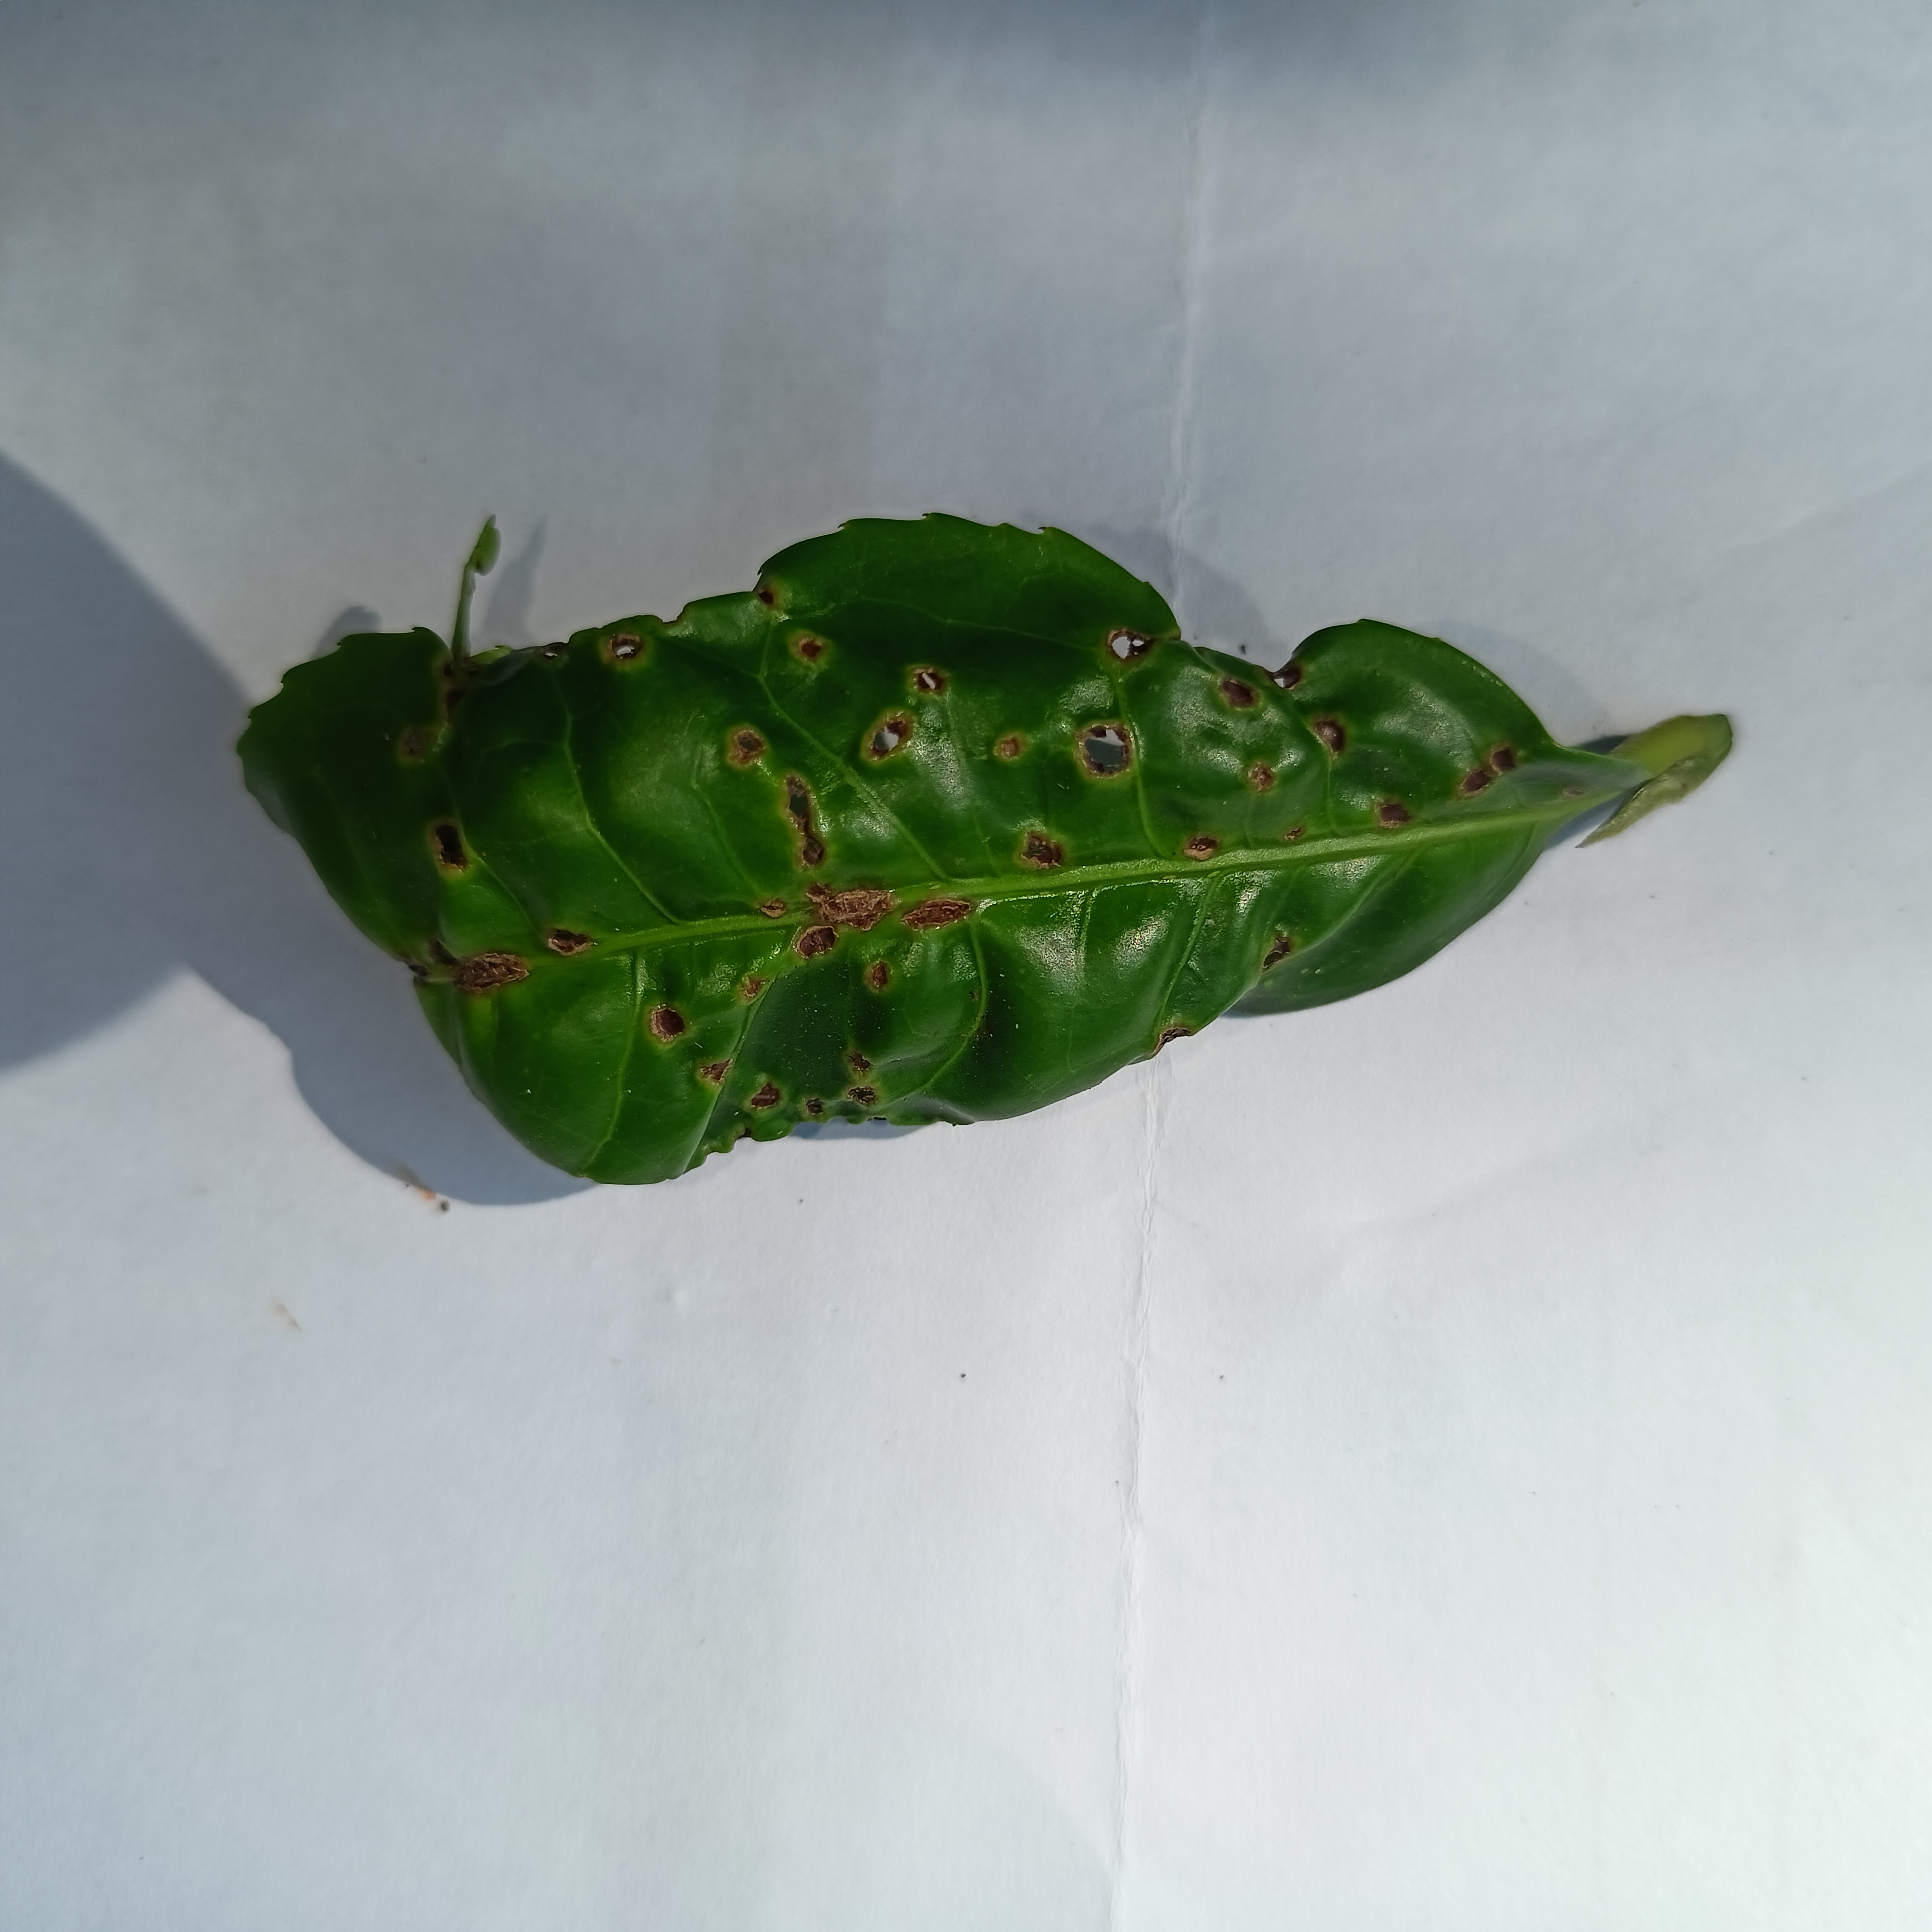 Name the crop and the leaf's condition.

tea, helopeltis
